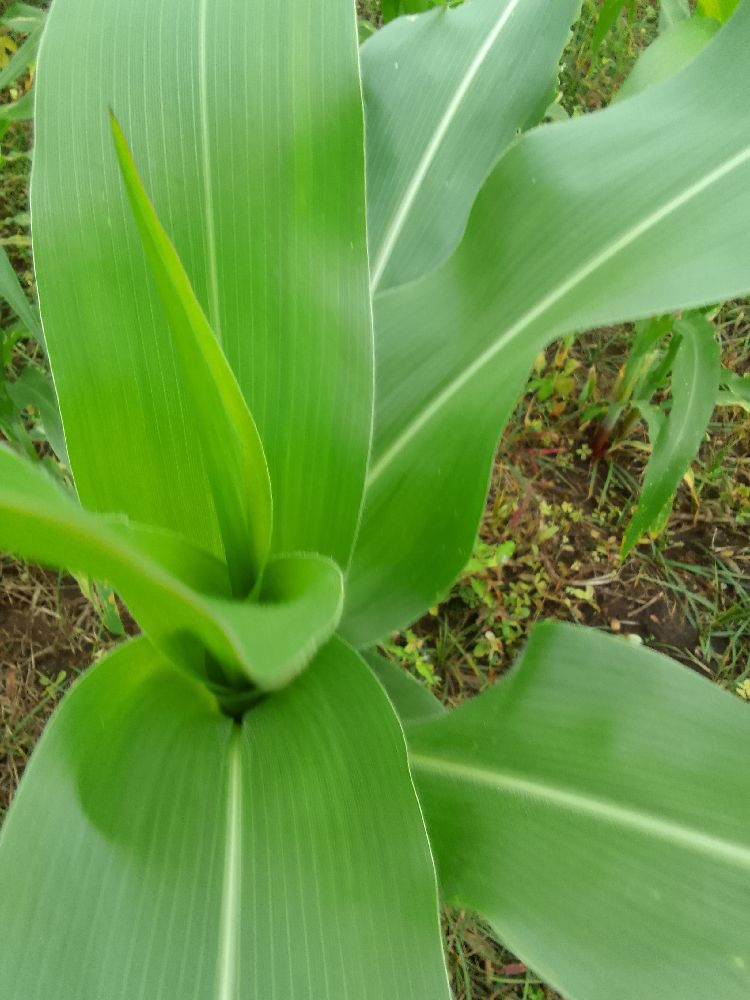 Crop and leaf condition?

maize, healthy
